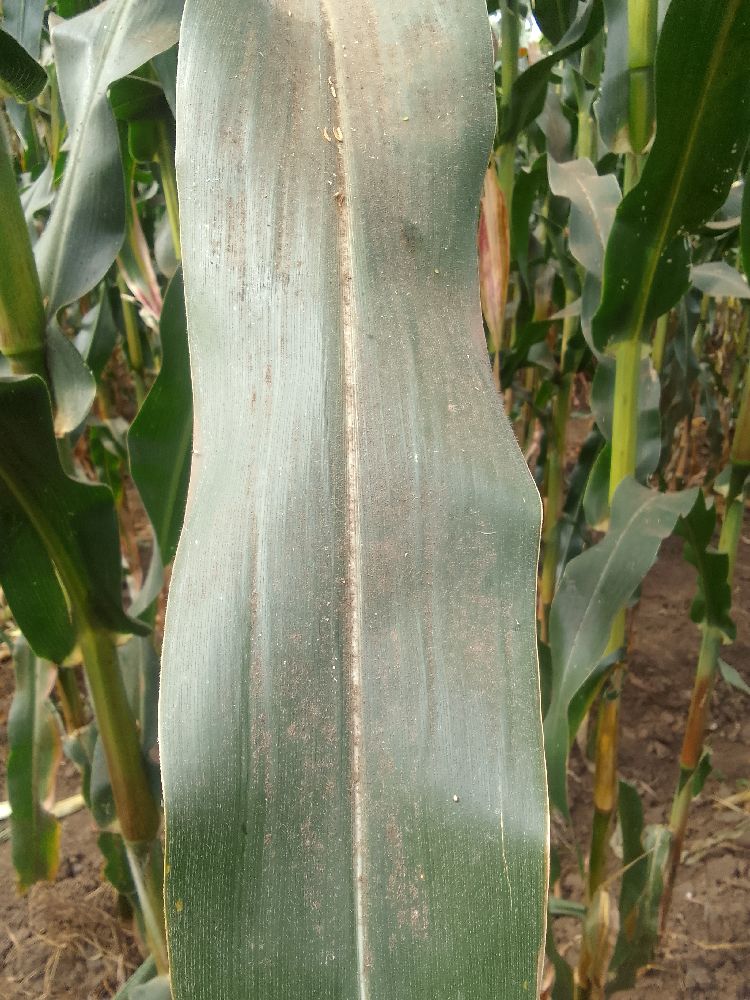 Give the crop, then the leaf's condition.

maize, healthy
